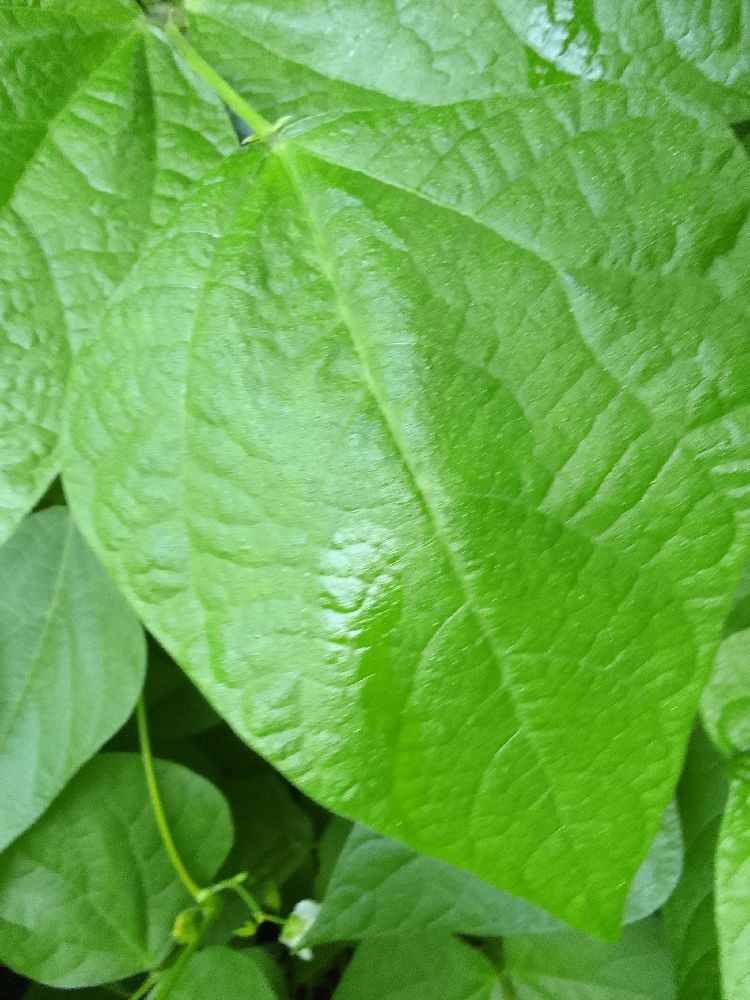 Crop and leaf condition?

common bean, healthy
